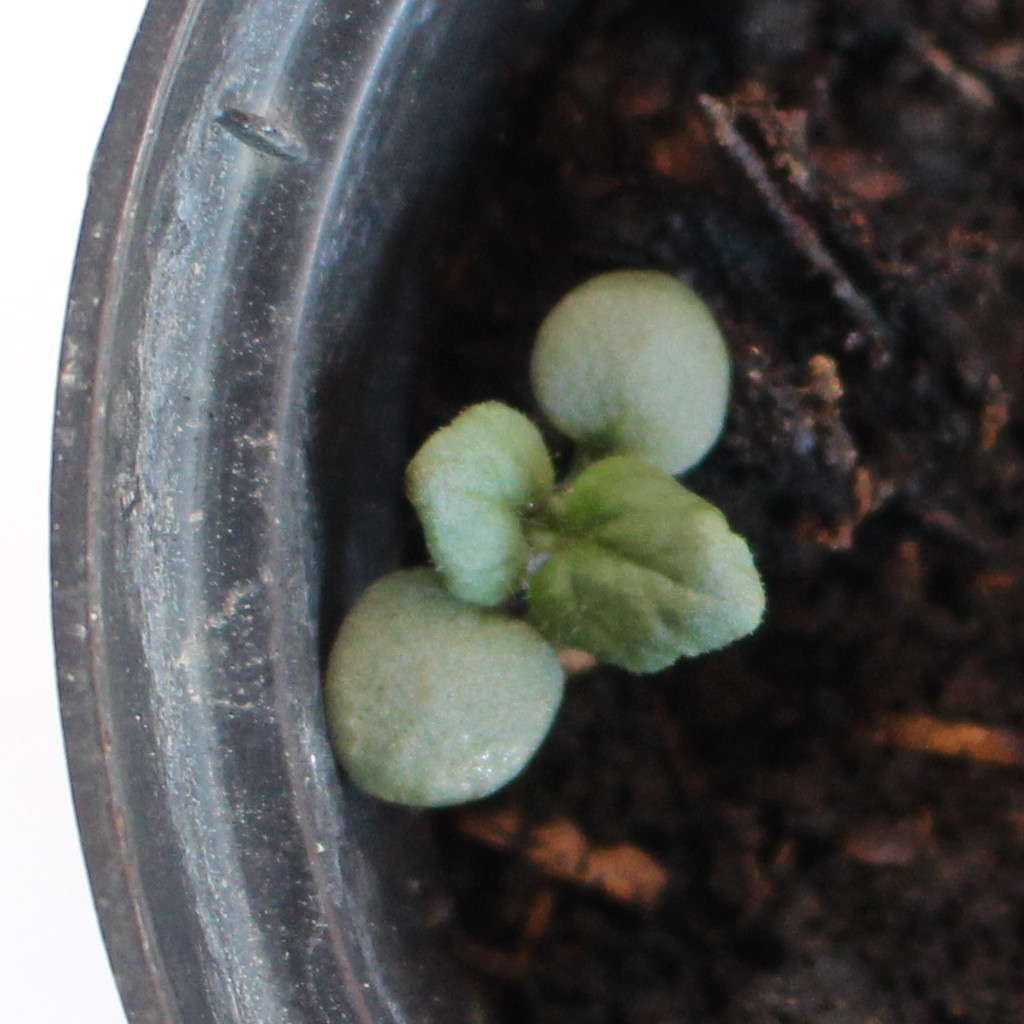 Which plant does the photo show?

Veronica persica
